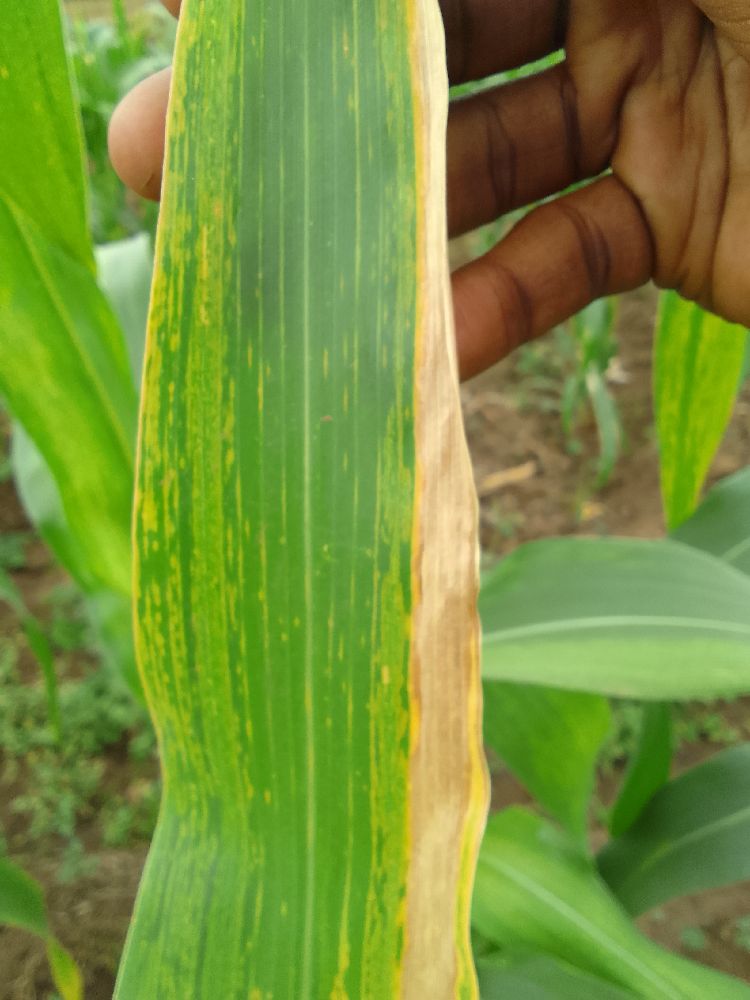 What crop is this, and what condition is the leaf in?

maize, maize lethal necrosis
